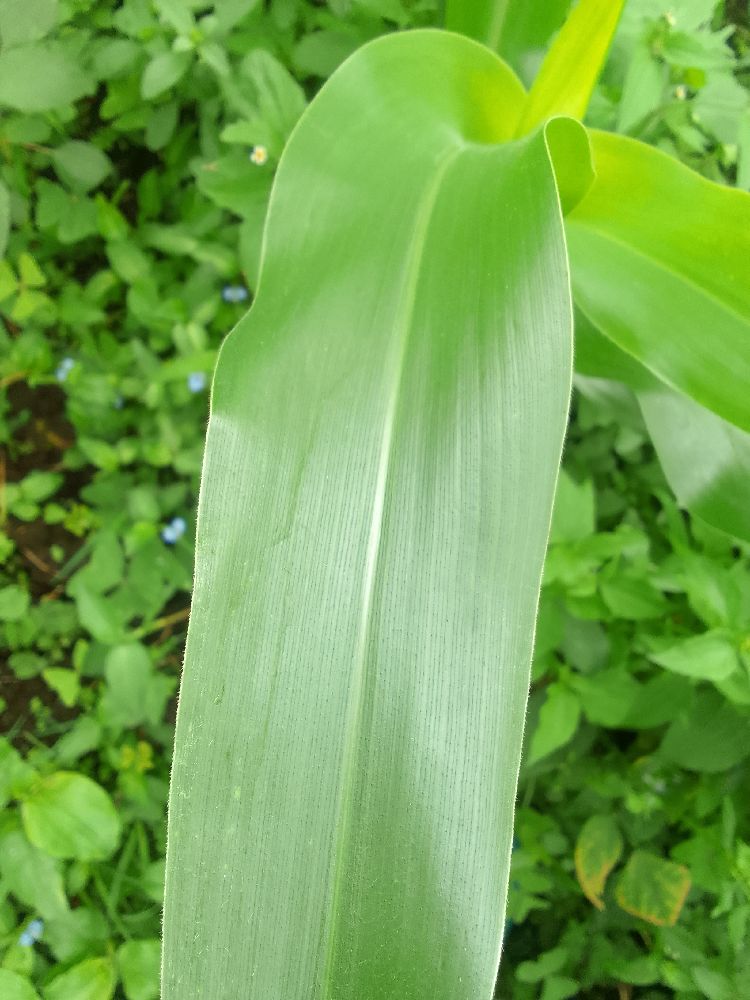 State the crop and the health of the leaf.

maize, healthy
